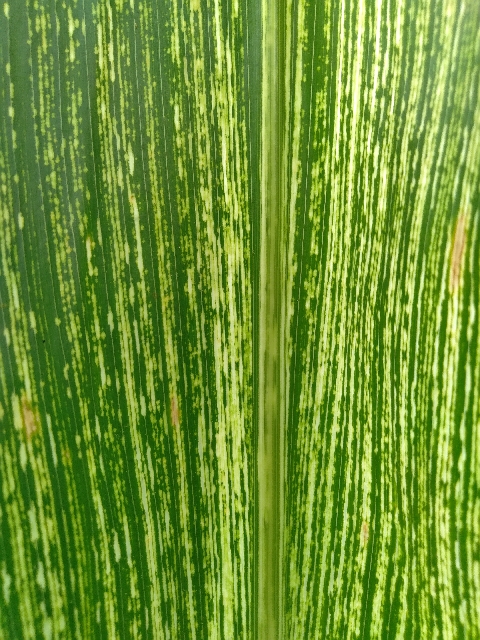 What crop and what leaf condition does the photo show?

maize, maize streak virus
